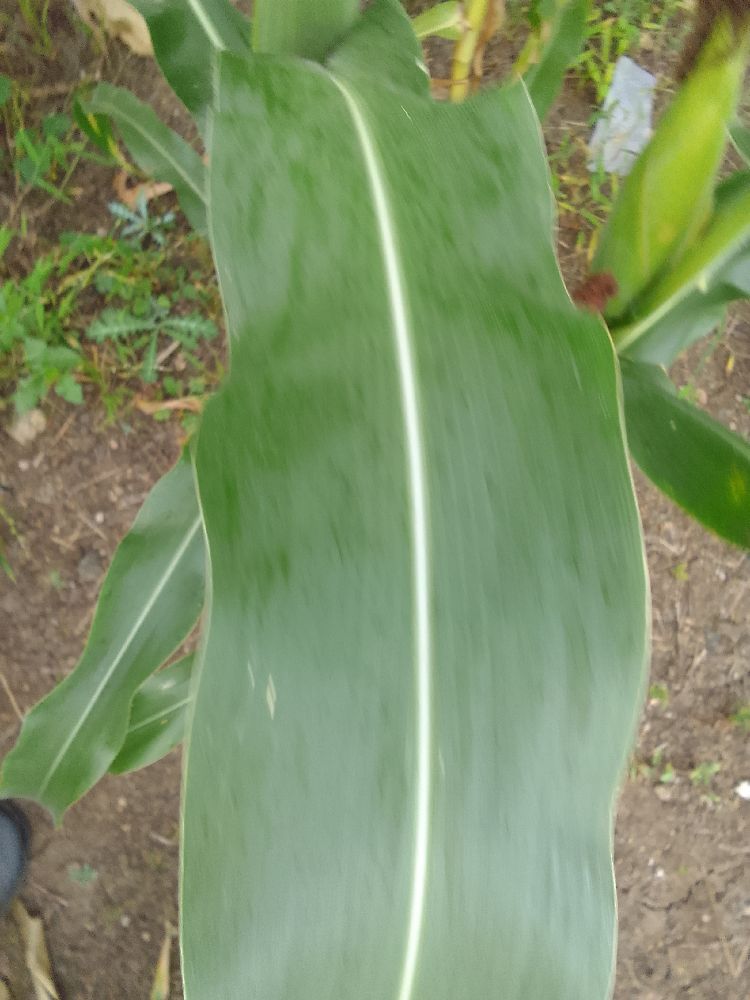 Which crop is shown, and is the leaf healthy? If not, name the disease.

maize, healthy
